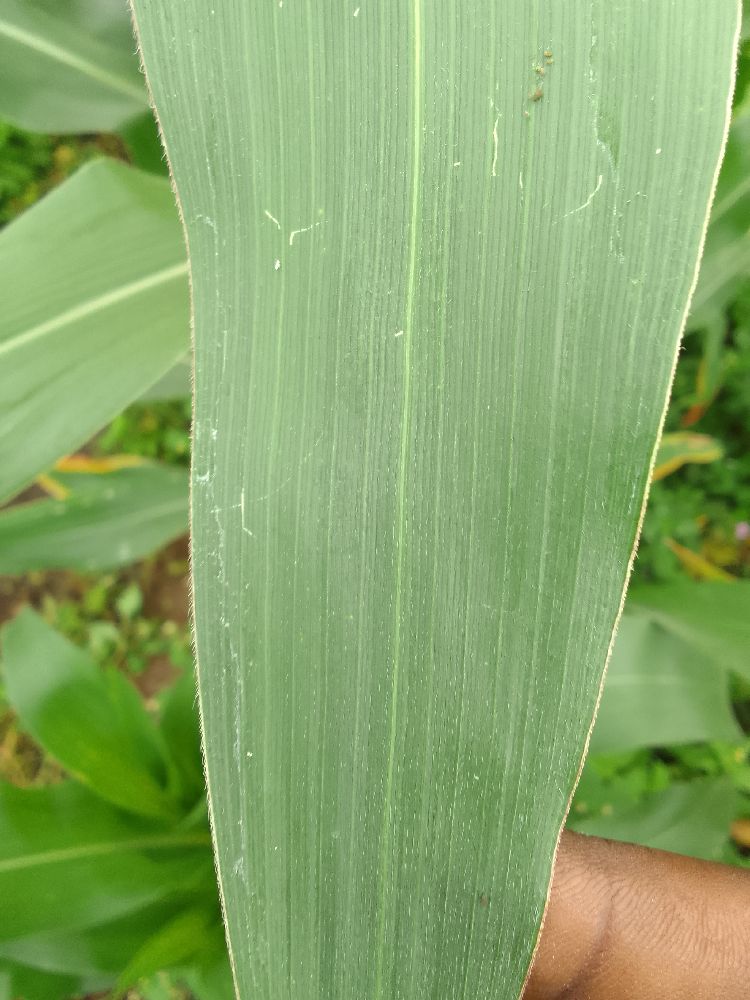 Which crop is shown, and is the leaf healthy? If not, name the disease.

maize, healthy
